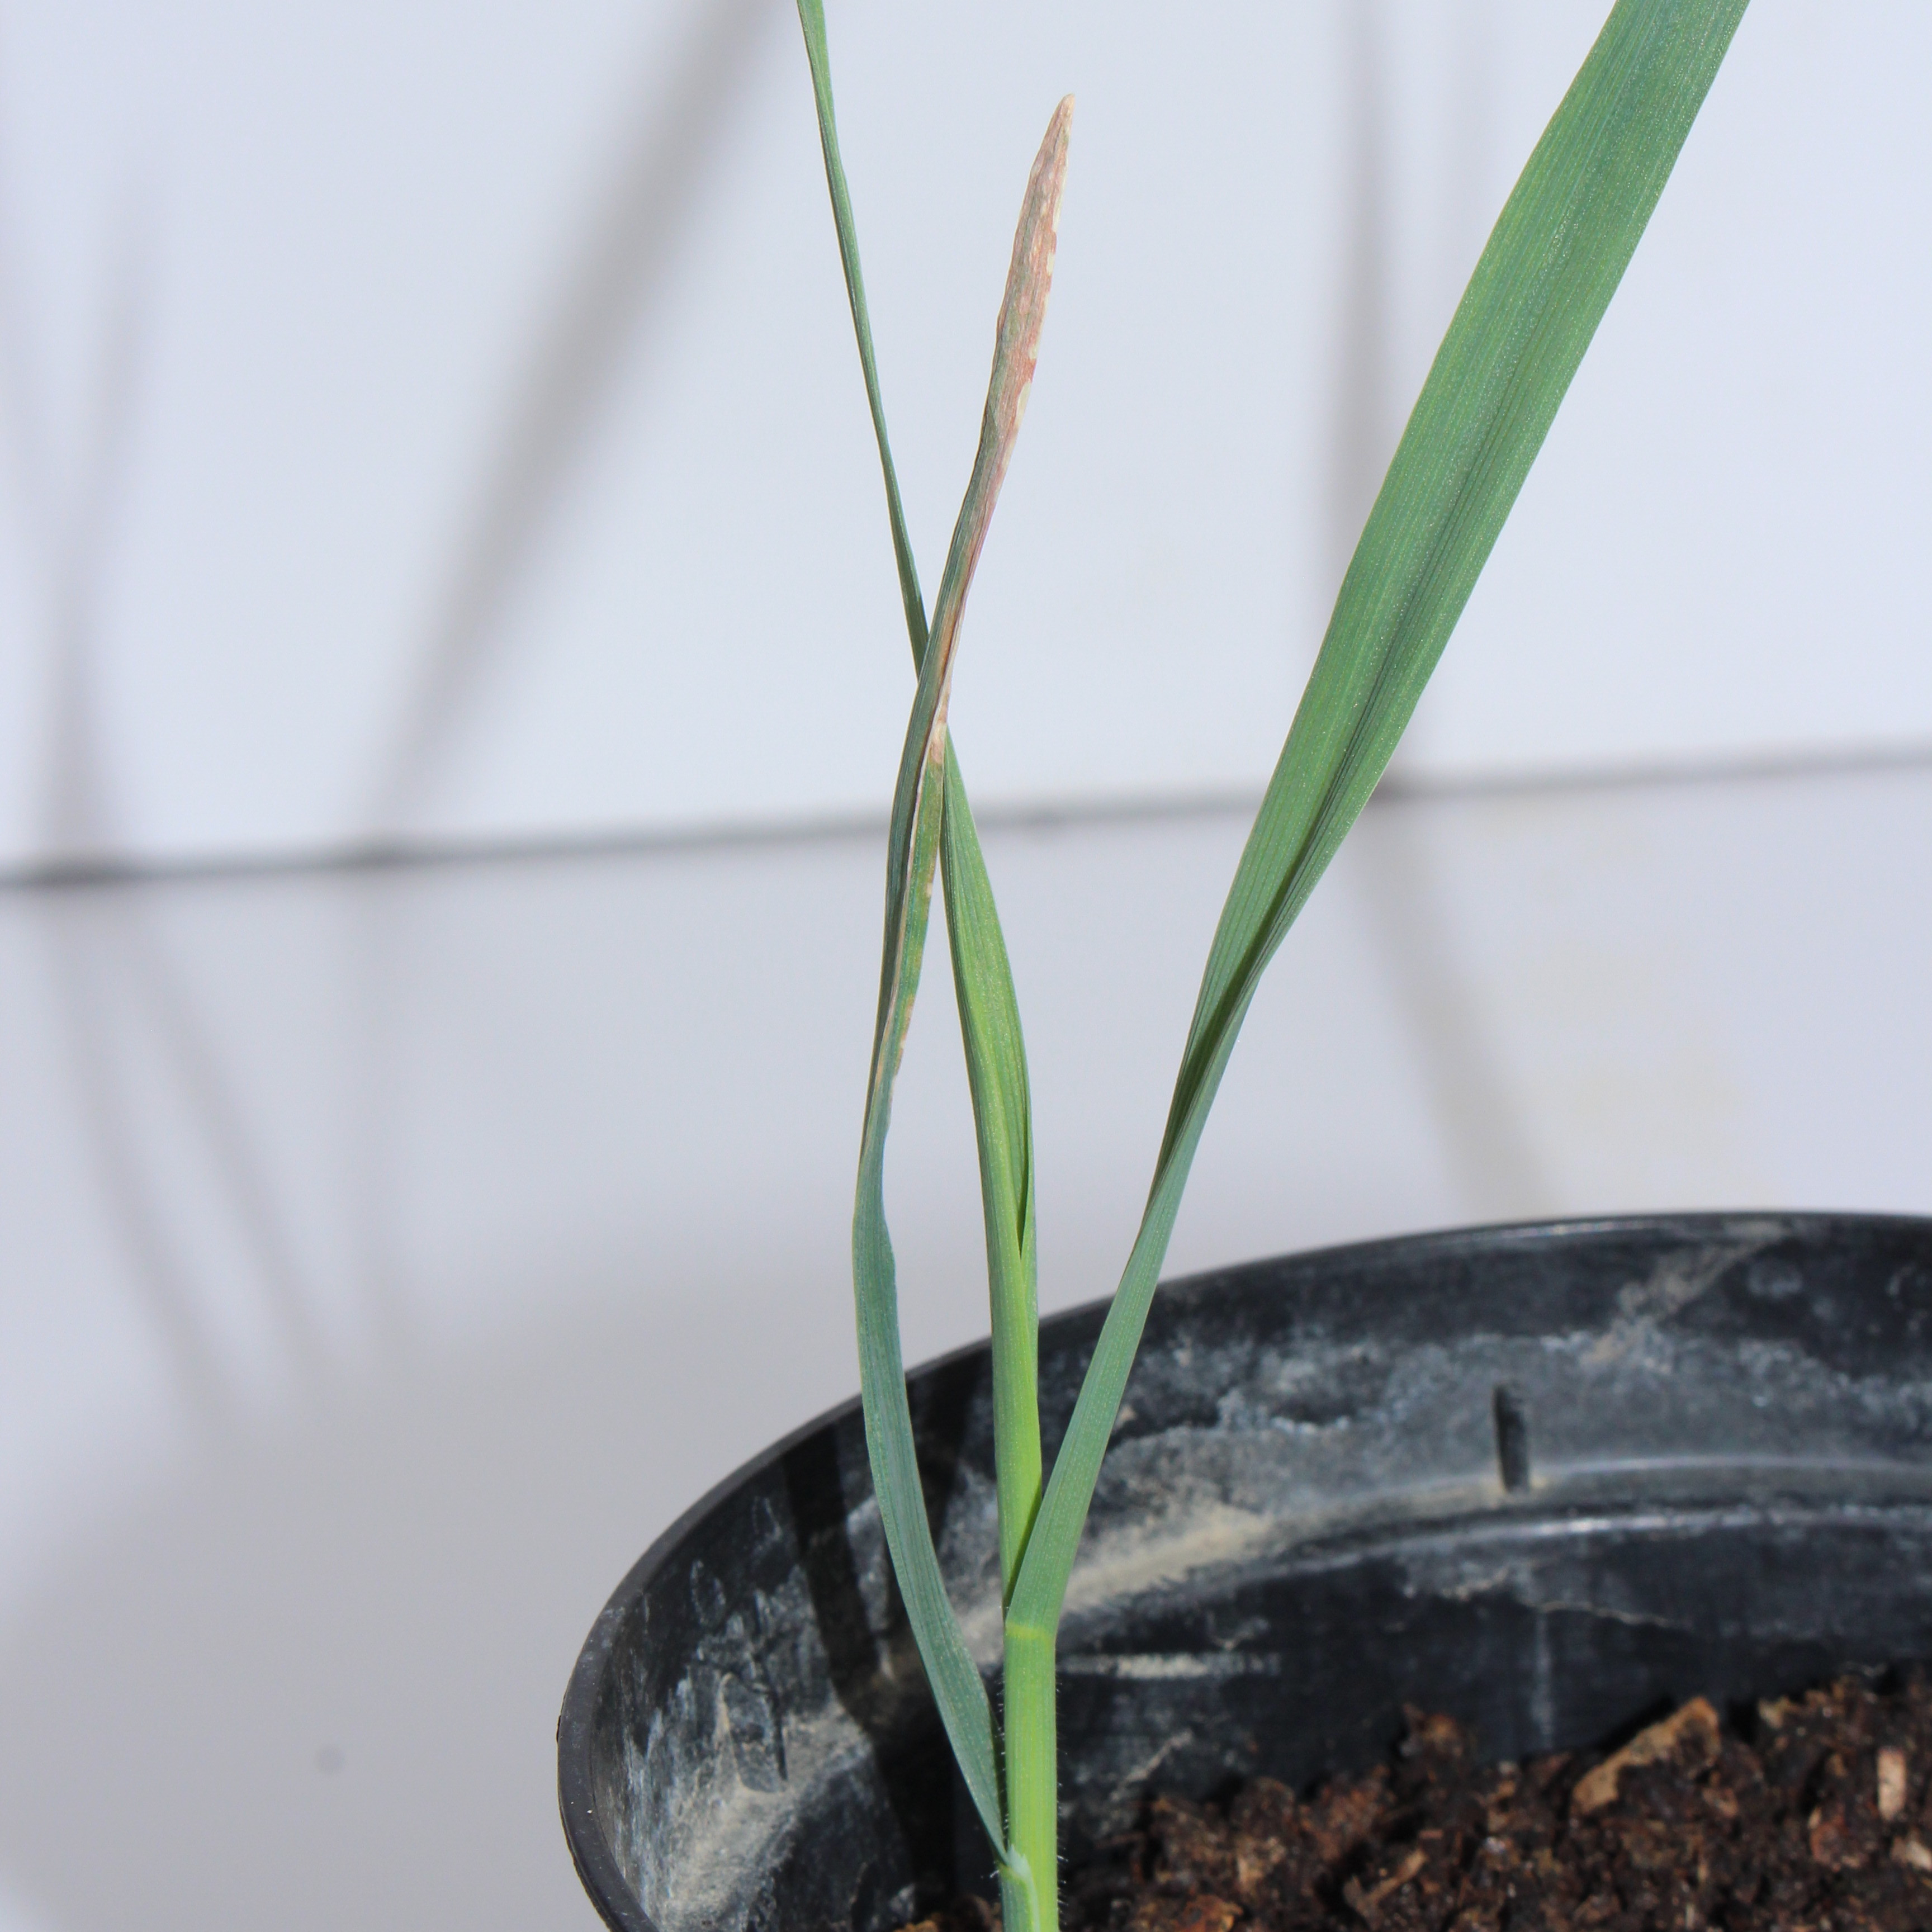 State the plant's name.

Avena sterilis
